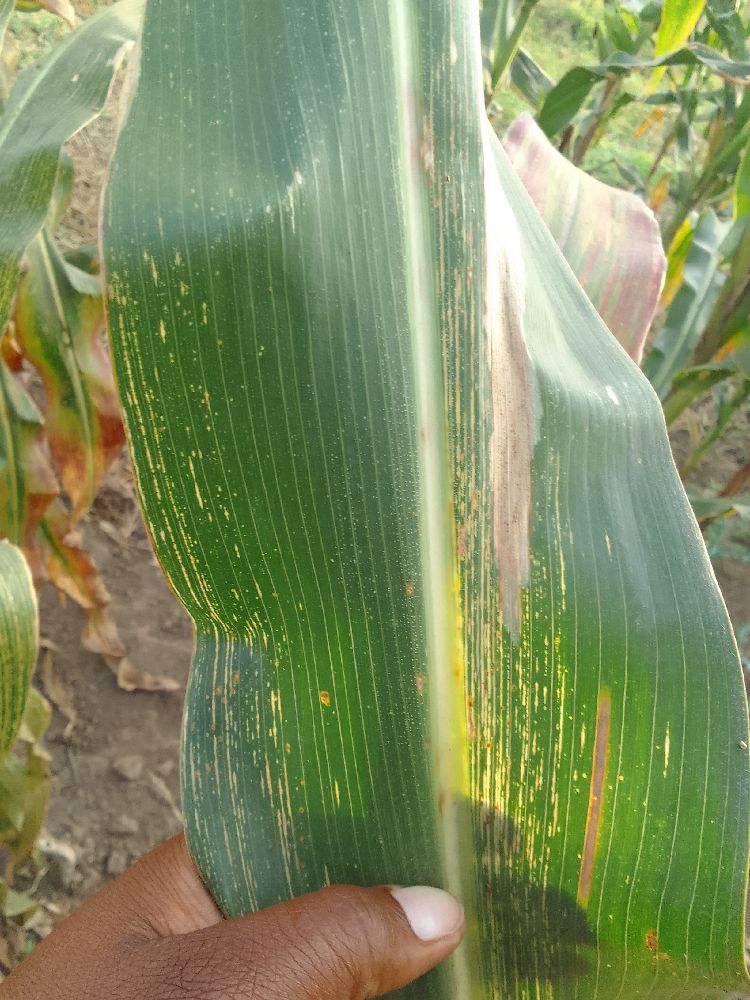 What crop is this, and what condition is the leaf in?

maize, maize streak virus
